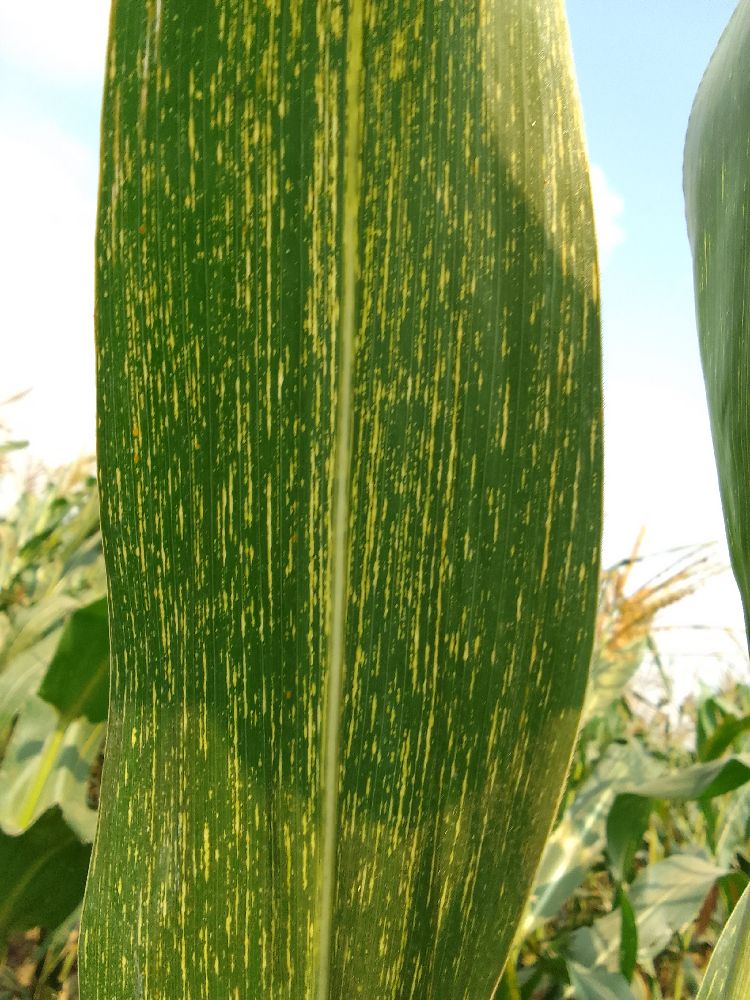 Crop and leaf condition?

maize, healthy
